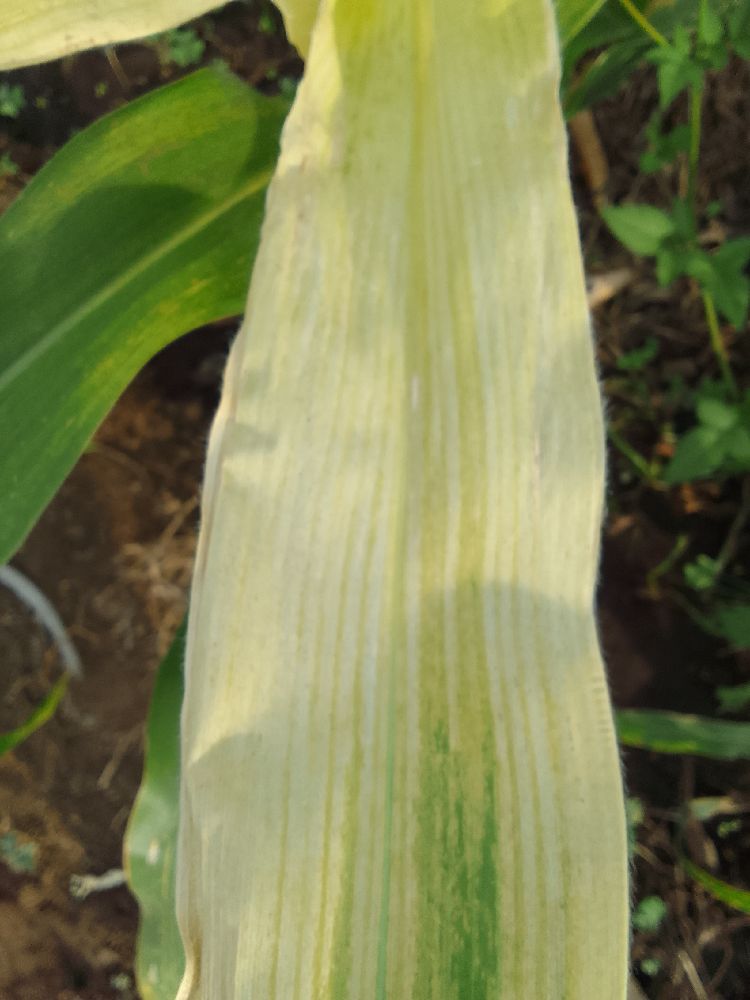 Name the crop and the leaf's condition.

maize, maize lethal necrosis
